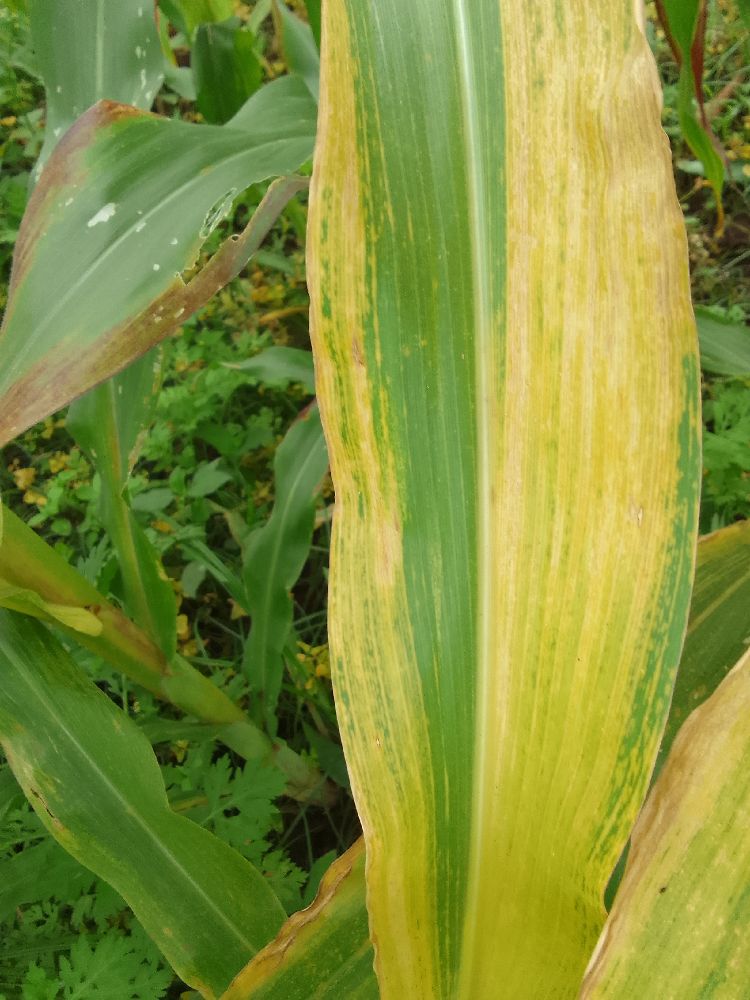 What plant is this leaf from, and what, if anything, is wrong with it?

maize, maize lethal necrosis
